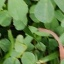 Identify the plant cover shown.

unstructured weed
